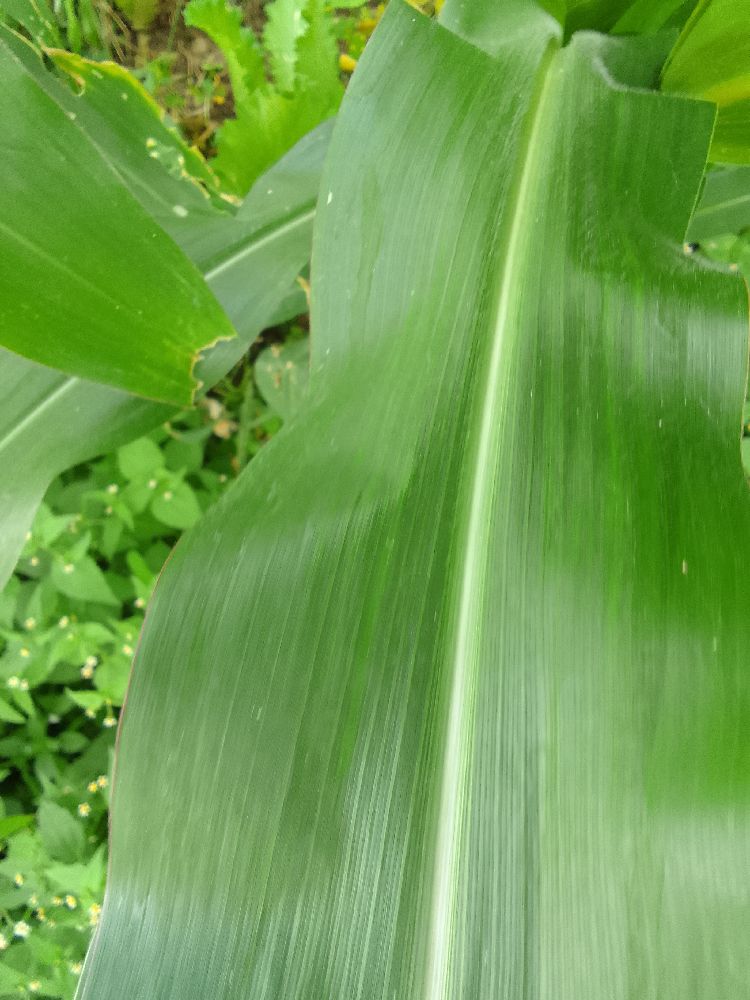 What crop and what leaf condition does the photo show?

maize, healthy
